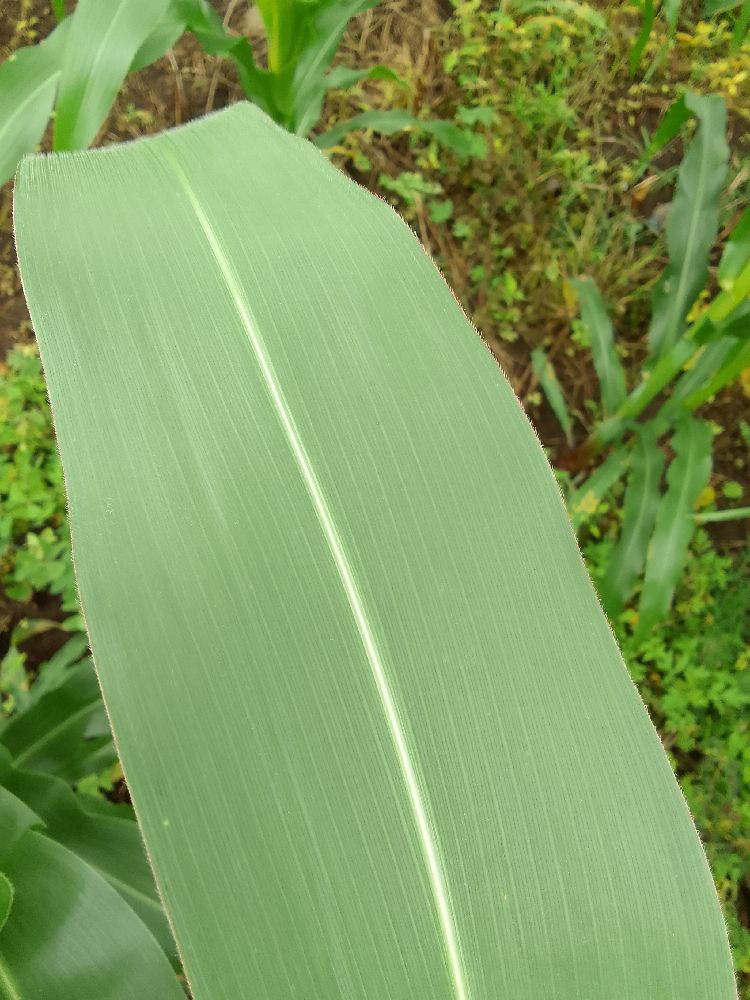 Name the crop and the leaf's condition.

maize, healthy
